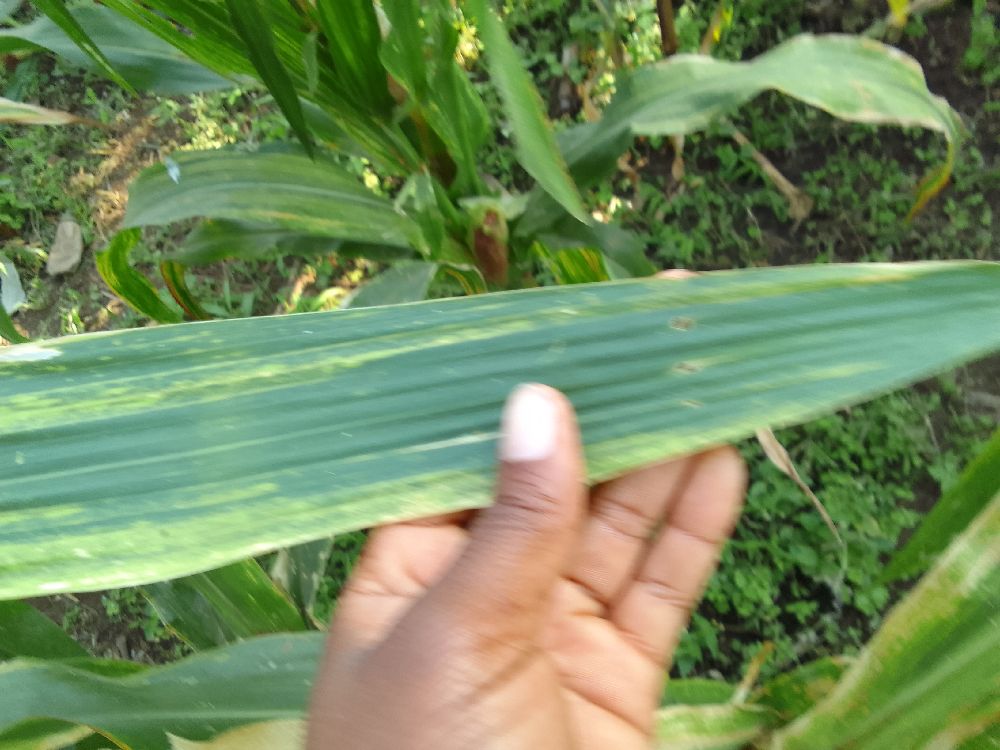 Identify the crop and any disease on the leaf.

maize, maize lethal necrosis
